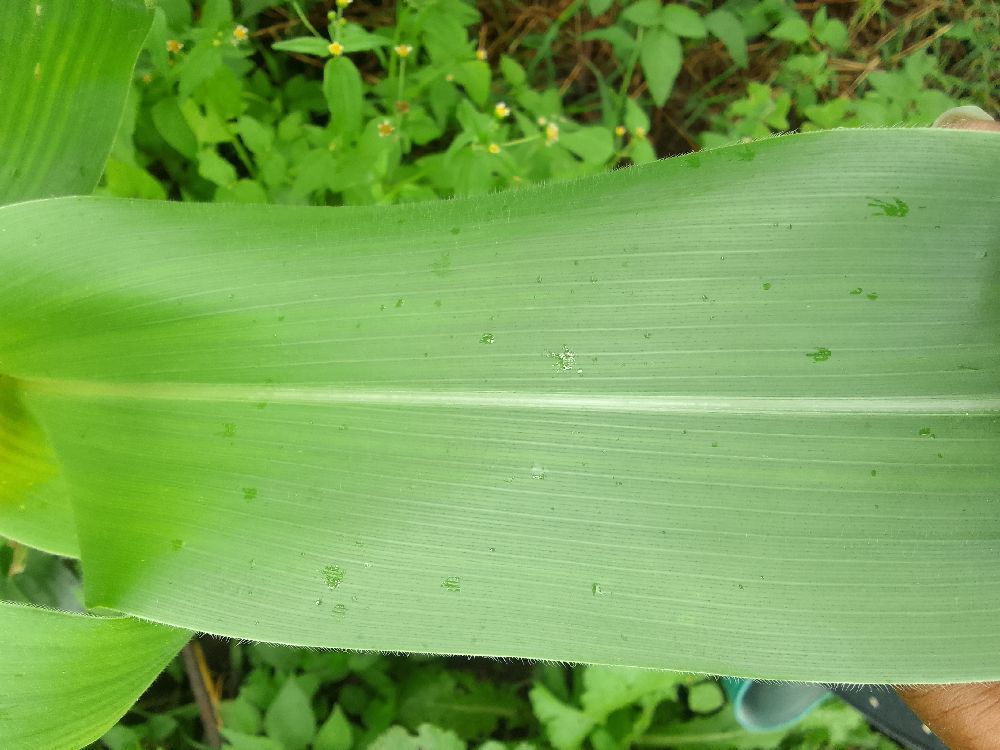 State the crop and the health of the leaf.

maize, healthy
